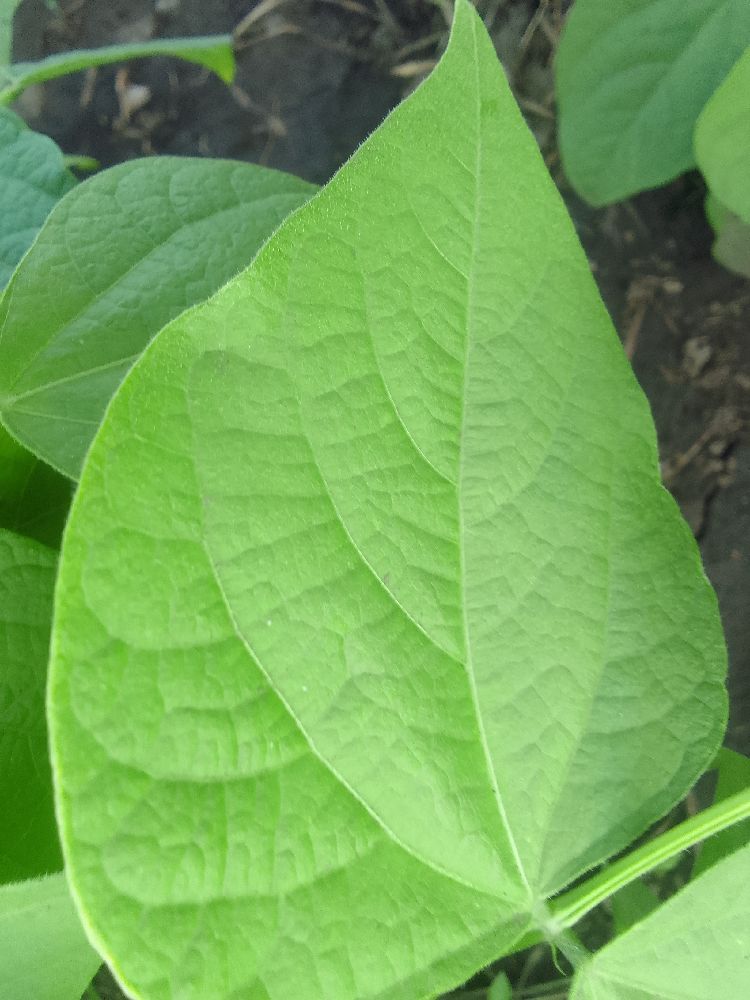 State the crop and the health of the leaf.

common bean, healthy
